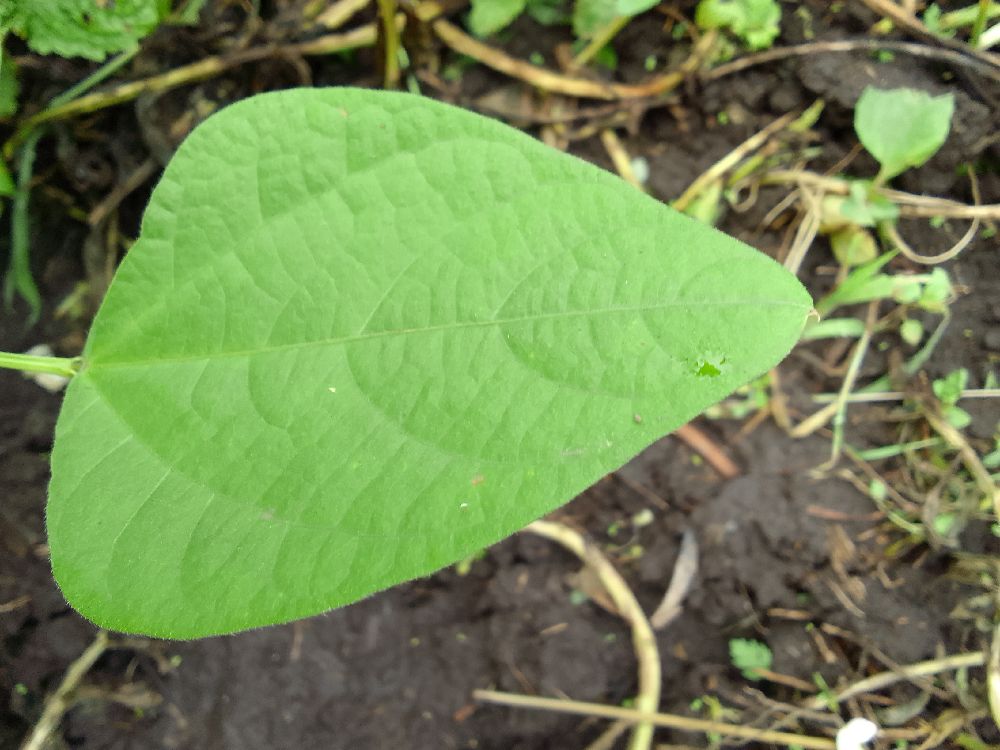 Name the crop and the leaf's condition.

common bean, healthy
